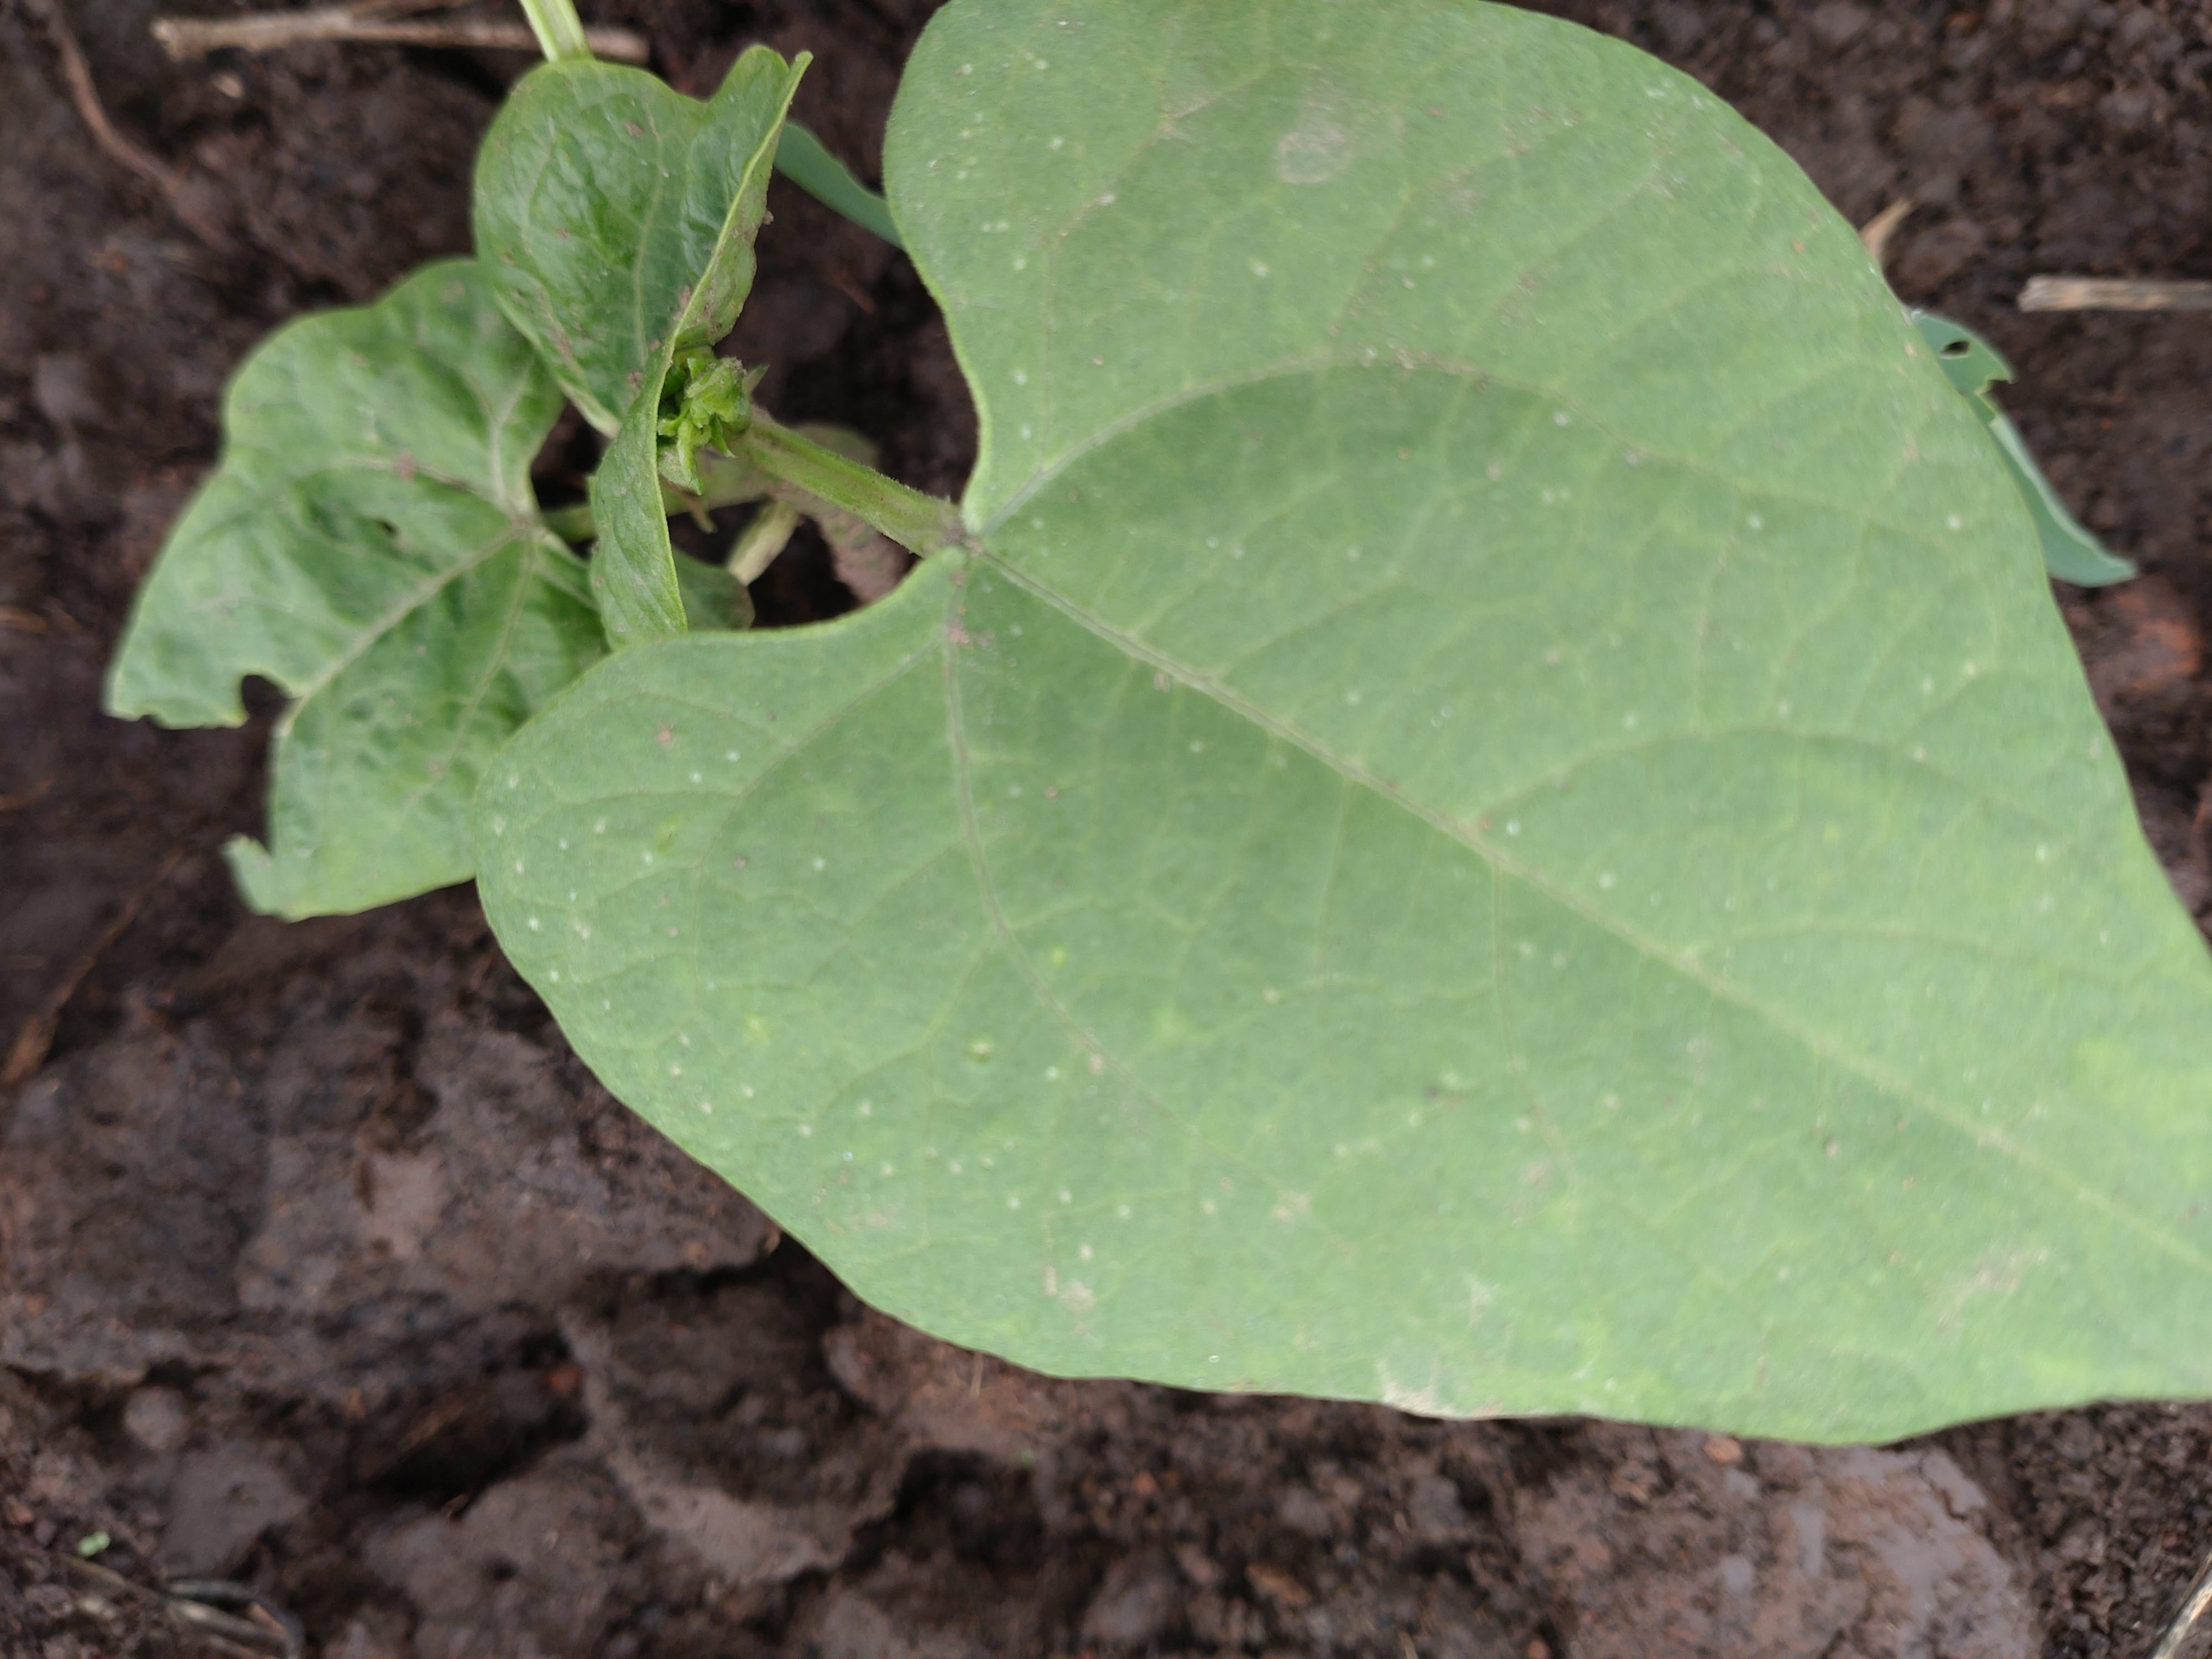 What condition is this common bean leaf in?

healthy
